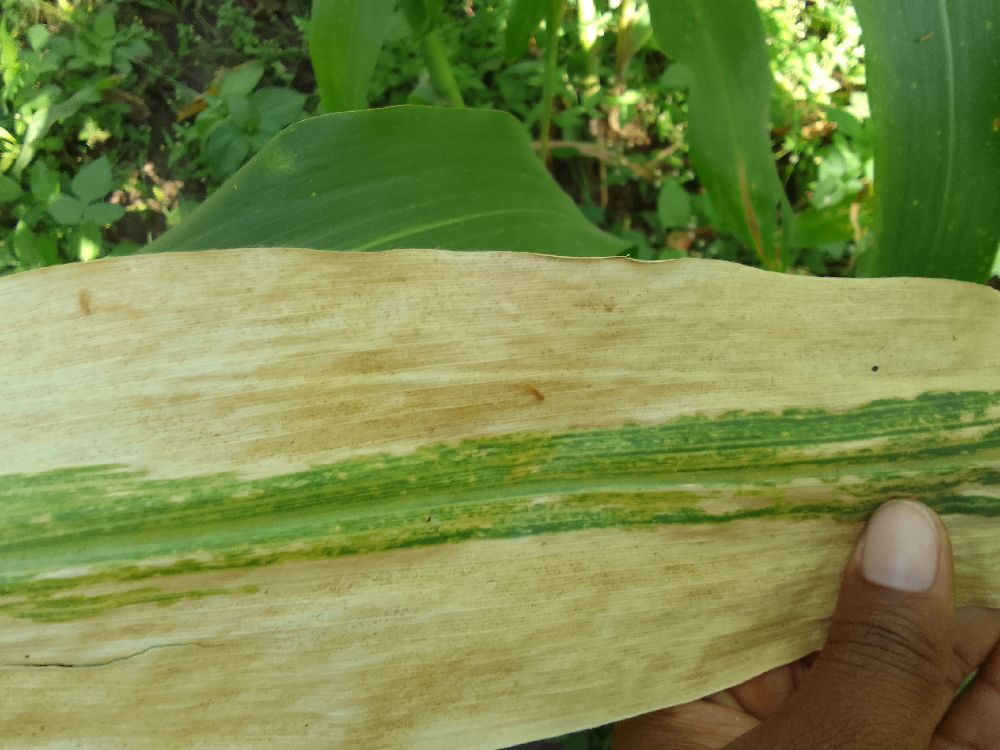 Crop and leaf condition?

maize, maize lethal necrosis
